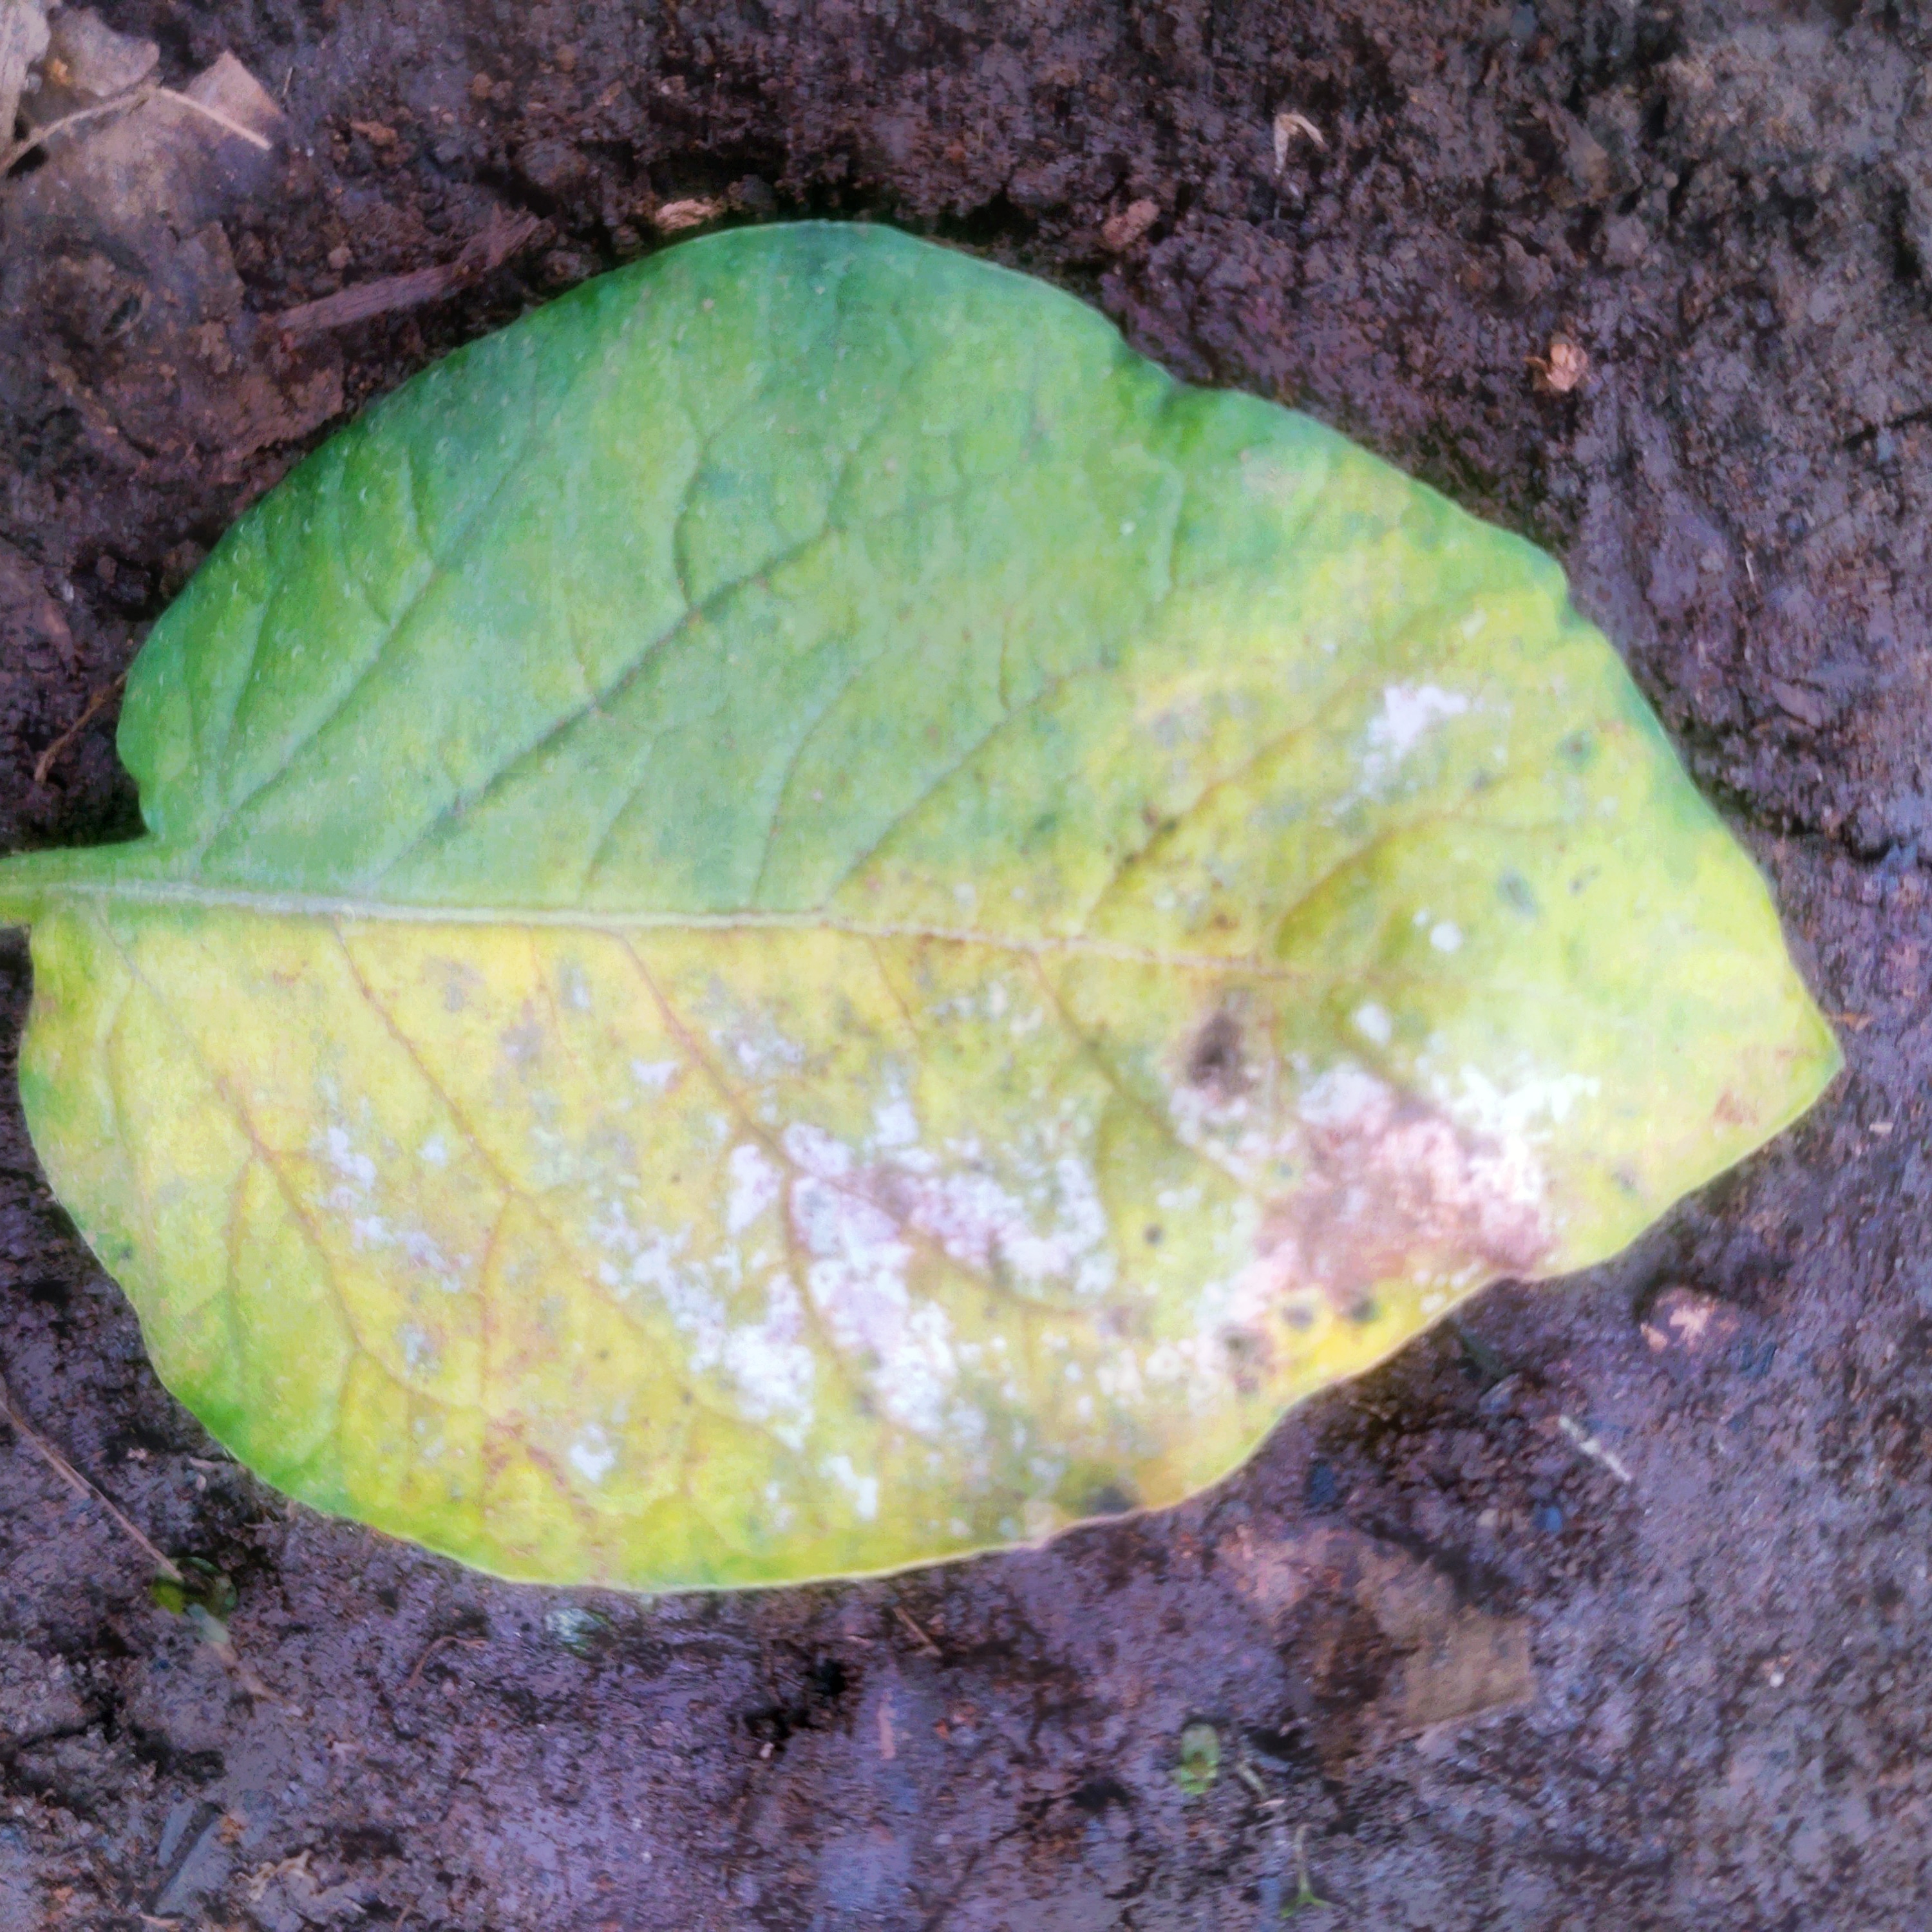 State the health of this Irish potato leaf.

late blight
